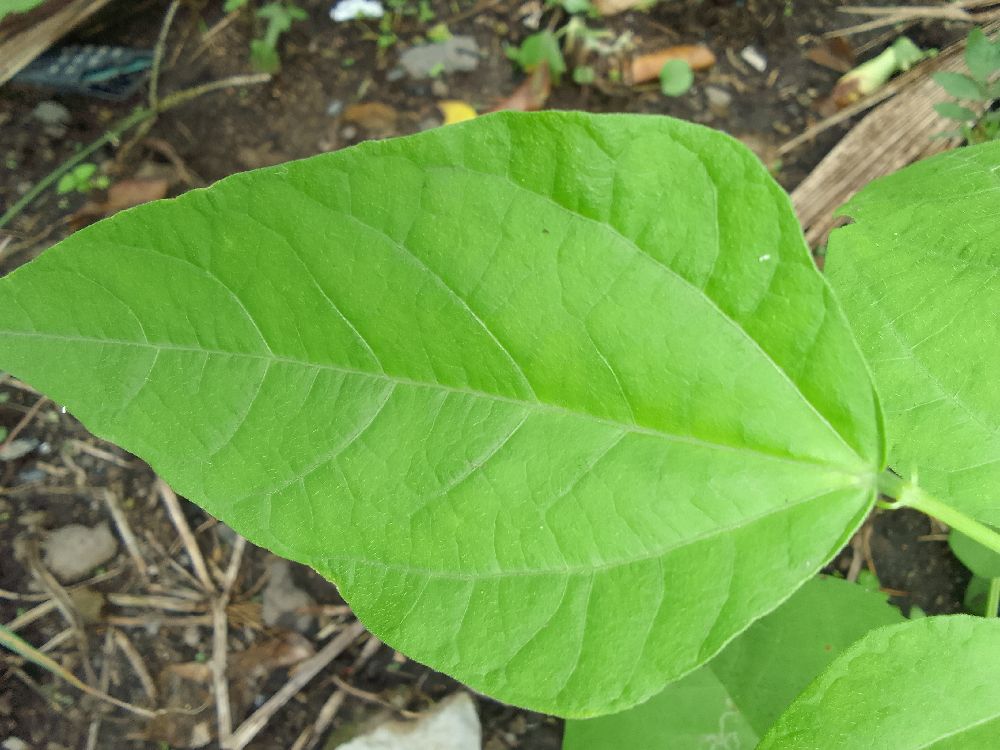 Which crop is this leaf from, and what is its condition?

common bean, healthy
